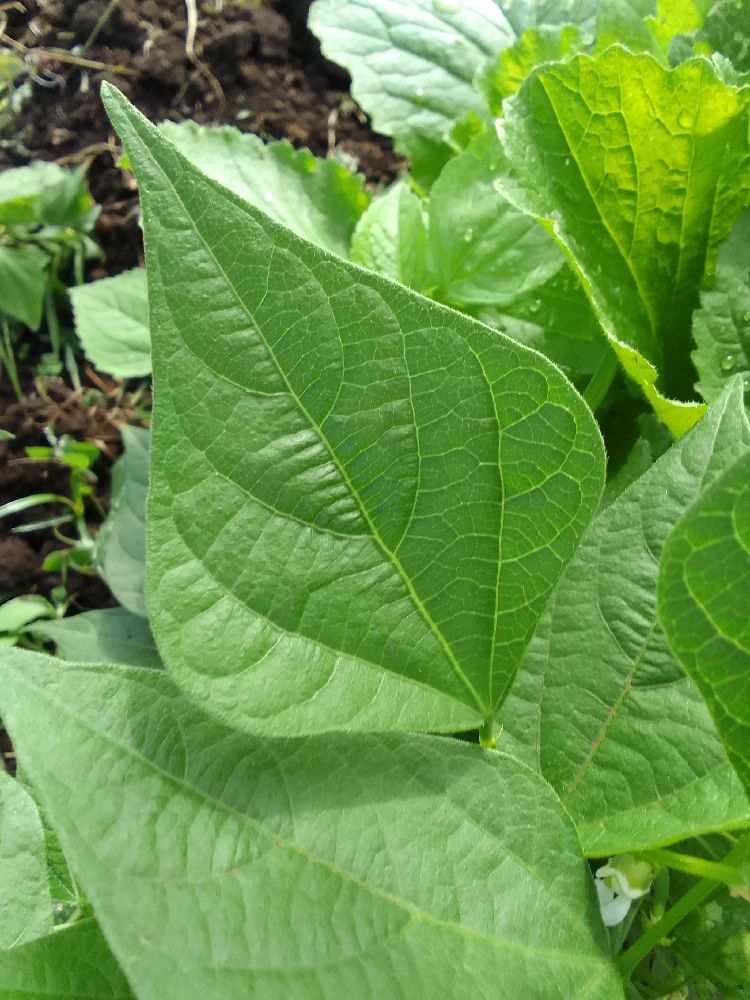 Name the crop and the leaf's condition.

common bean, healthy
